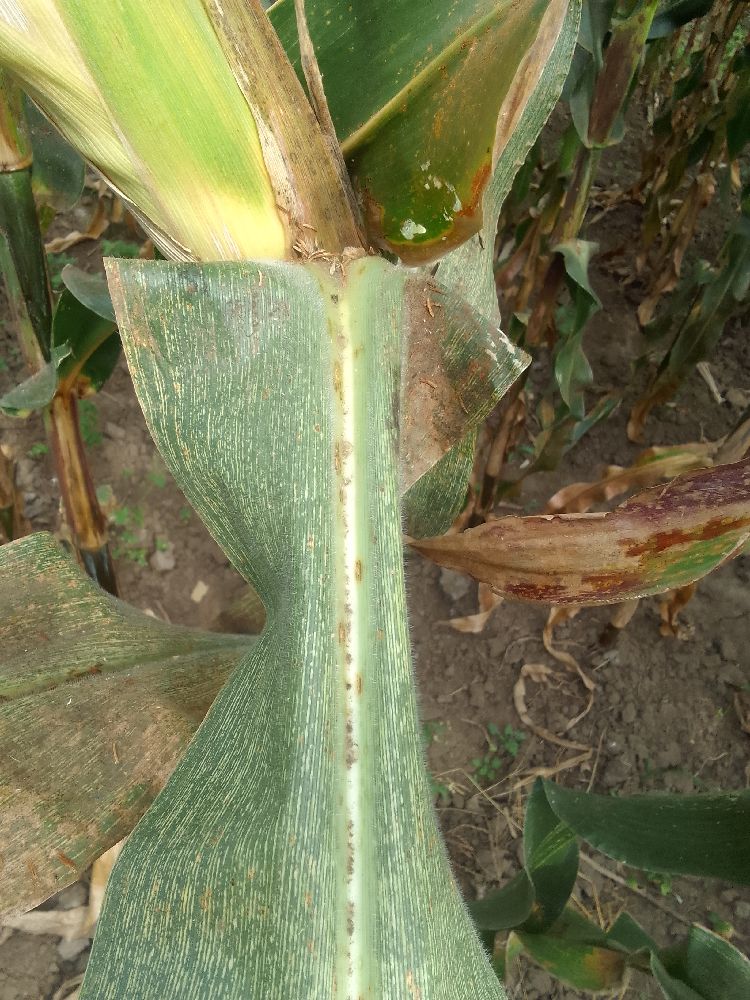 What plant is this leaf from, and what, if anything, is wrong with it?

maize, maize streak virus
